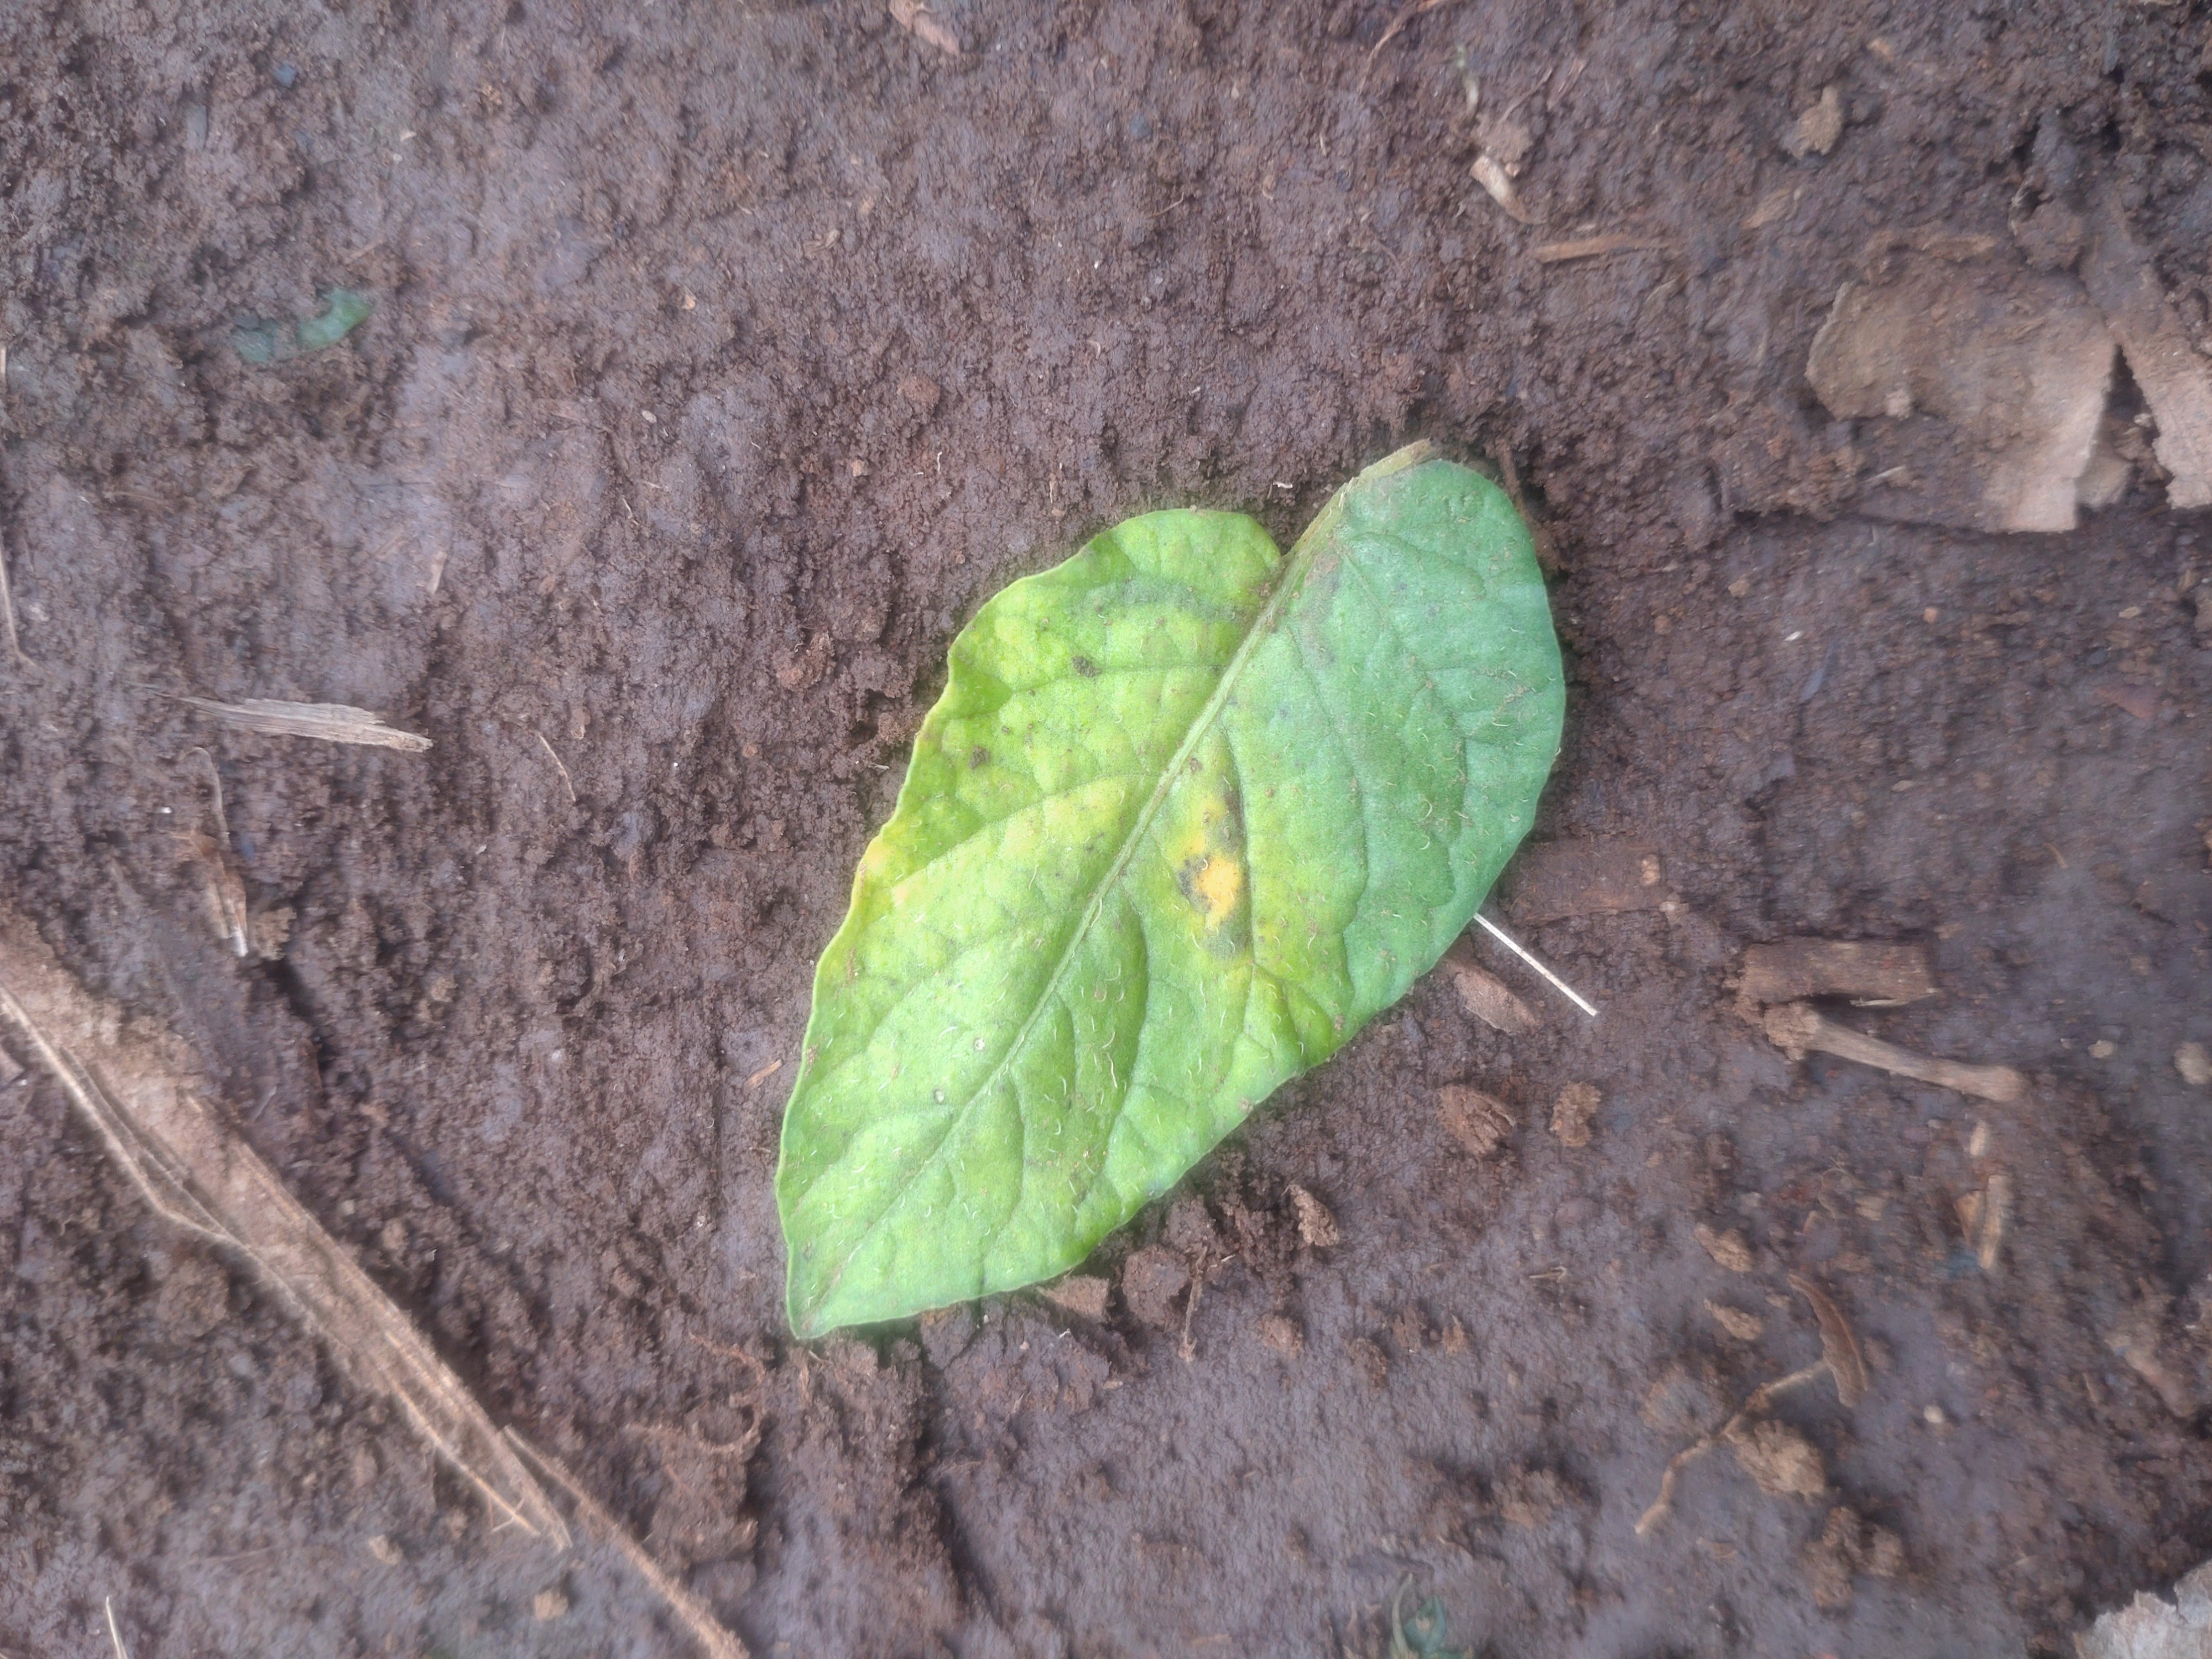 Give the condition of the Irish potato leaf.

late blight
